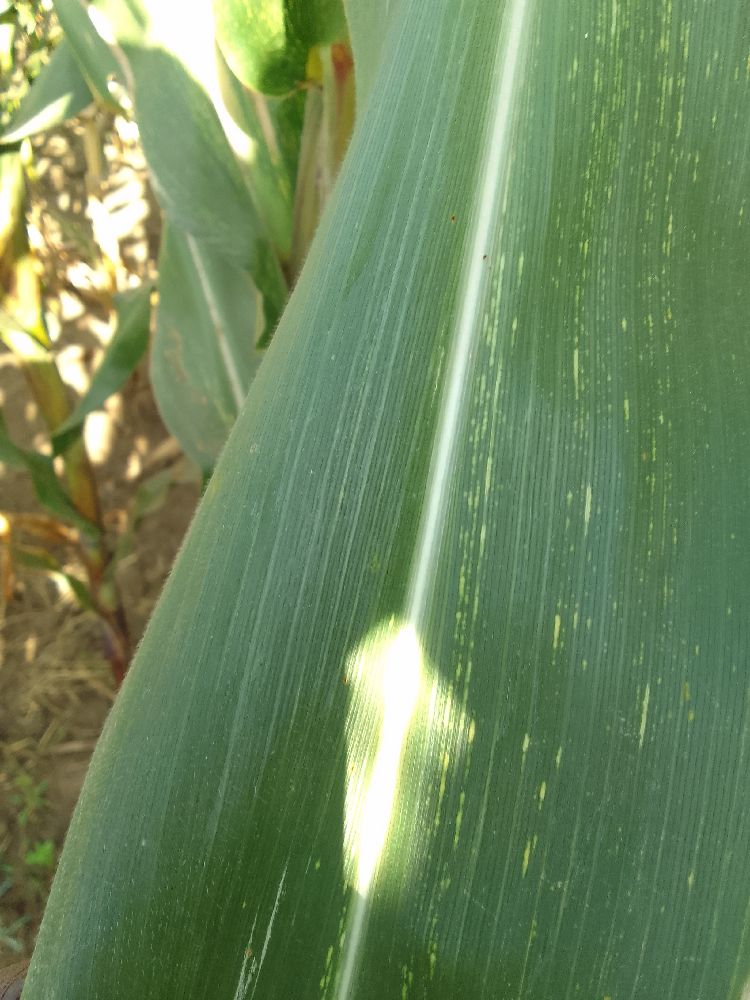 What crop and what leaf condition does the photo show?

maize, maize streak virus
